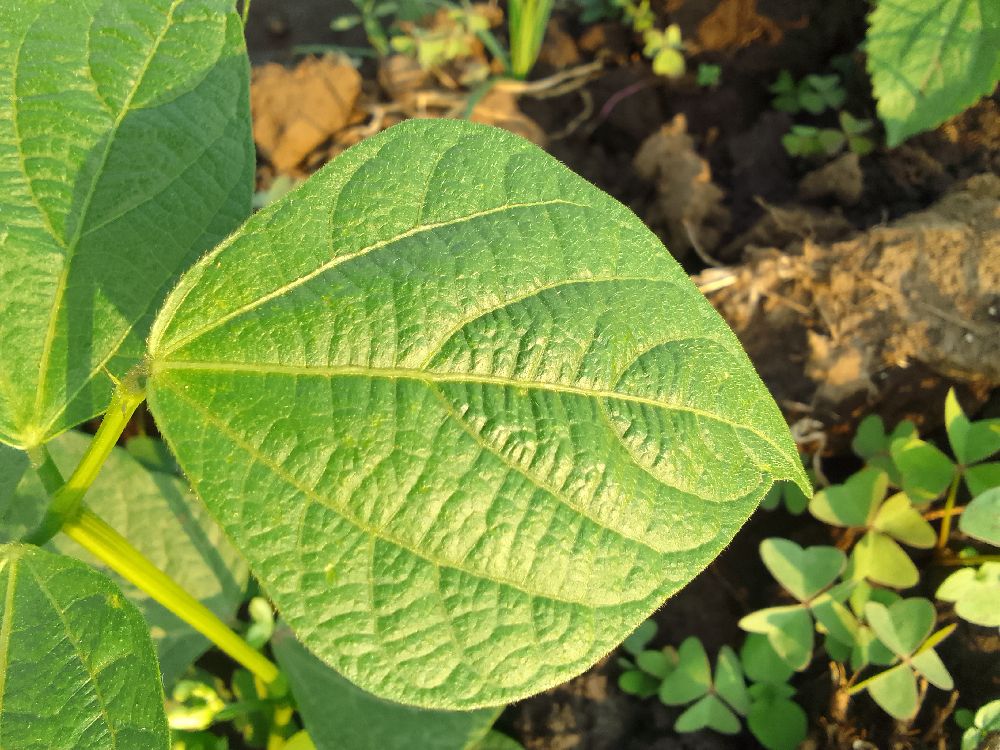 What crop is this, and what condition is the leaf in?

common bean, healthy
